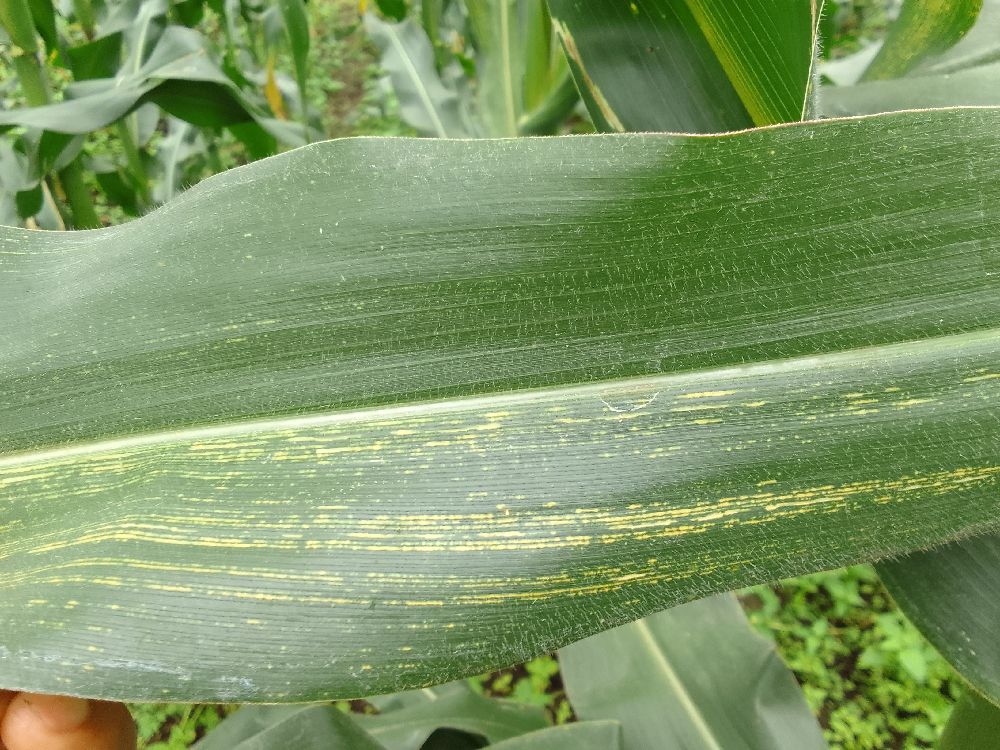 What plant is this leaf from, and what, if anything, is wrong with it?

maize, maize streak virus
